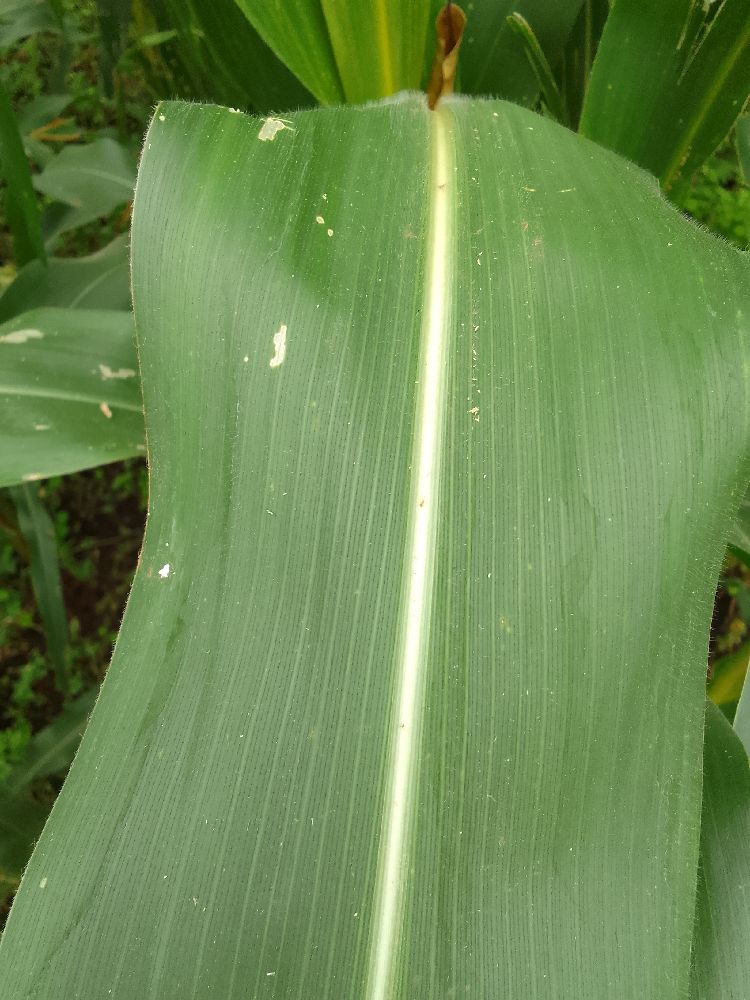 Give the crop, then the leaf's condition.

maize, healthy
